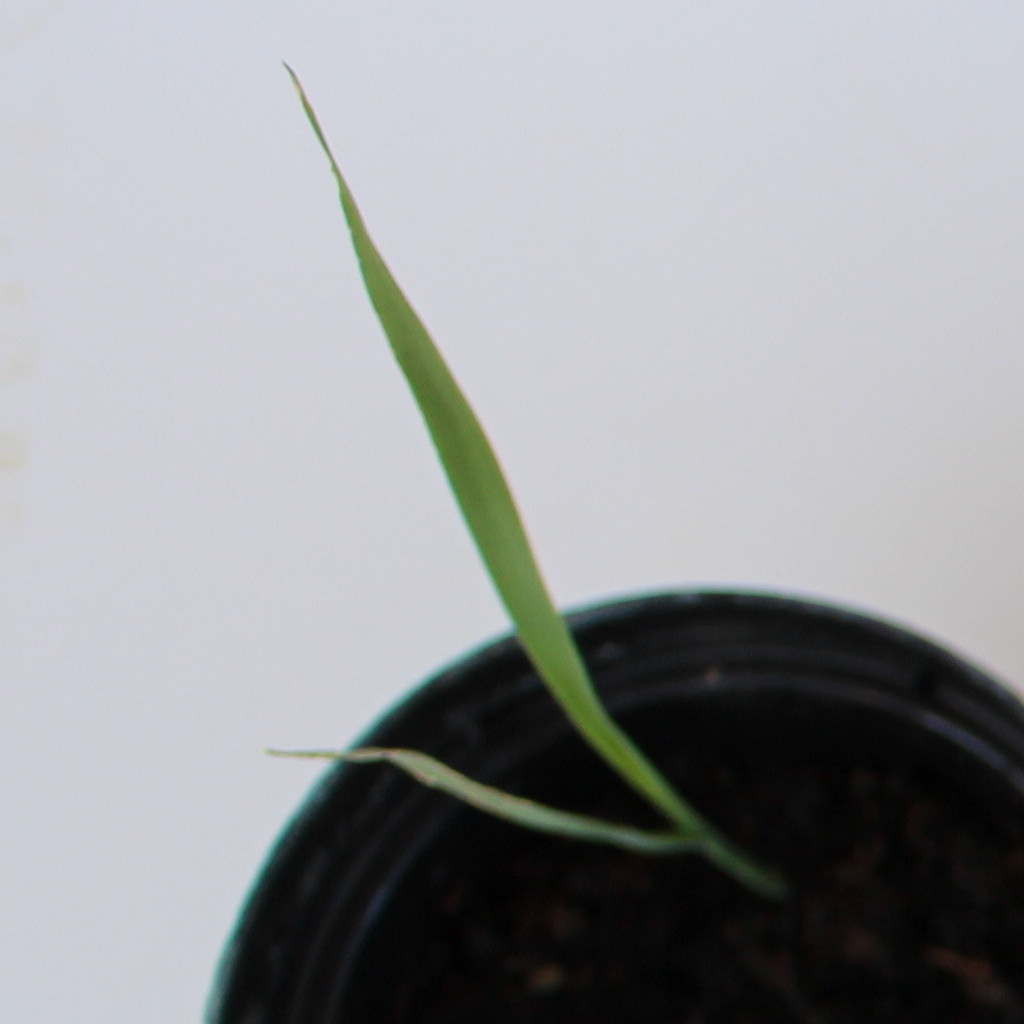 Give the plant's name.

Avena sterilis
